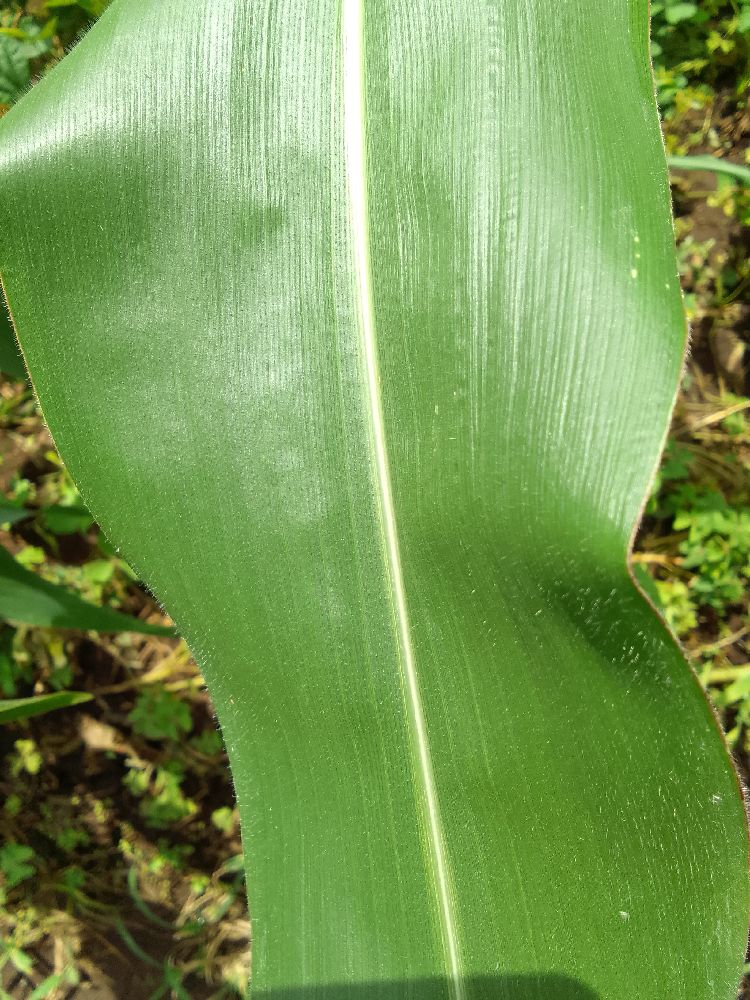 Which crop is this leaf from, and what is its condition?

maize, healthy
